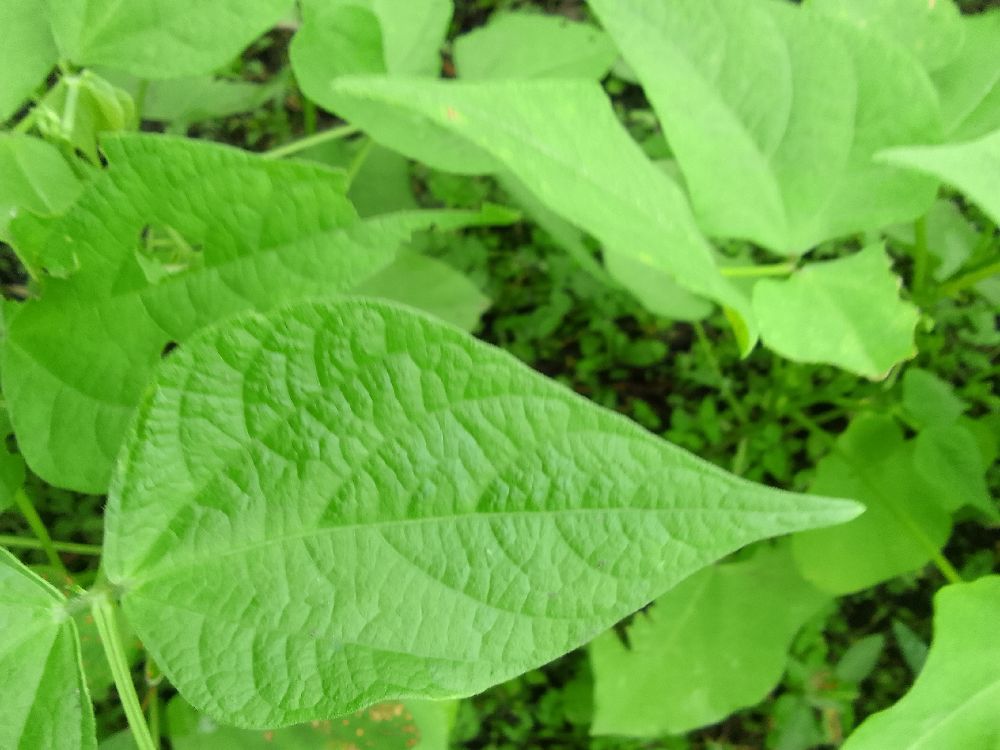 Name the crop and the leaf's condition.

common bean, healthy
